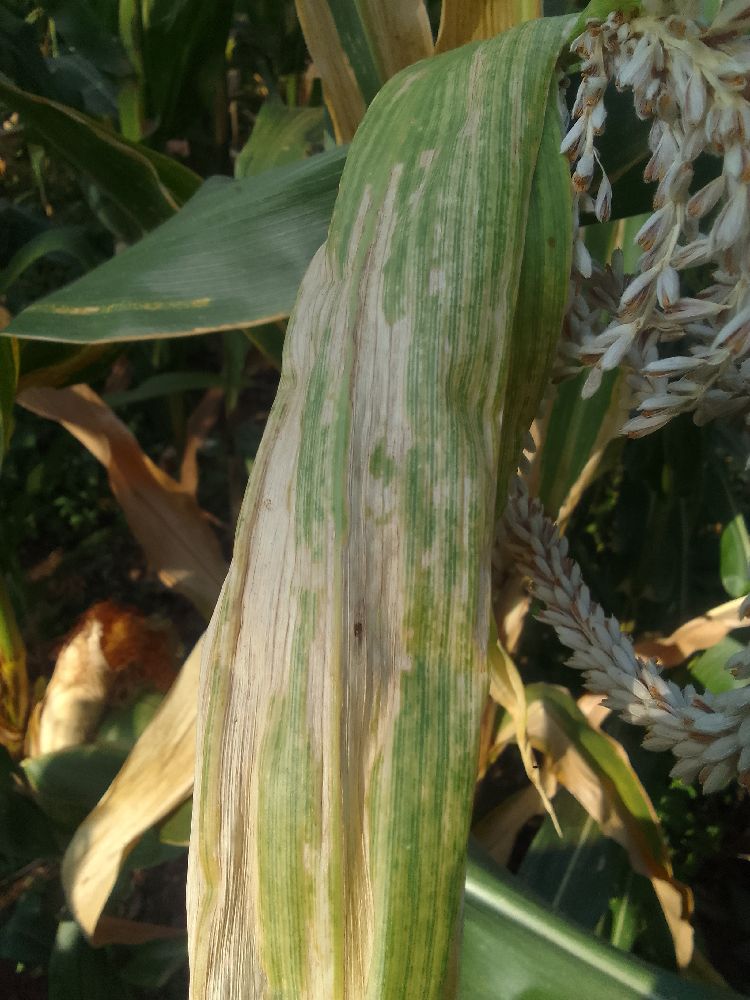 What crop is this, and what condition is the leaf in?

maize, maize lethal necrosis
